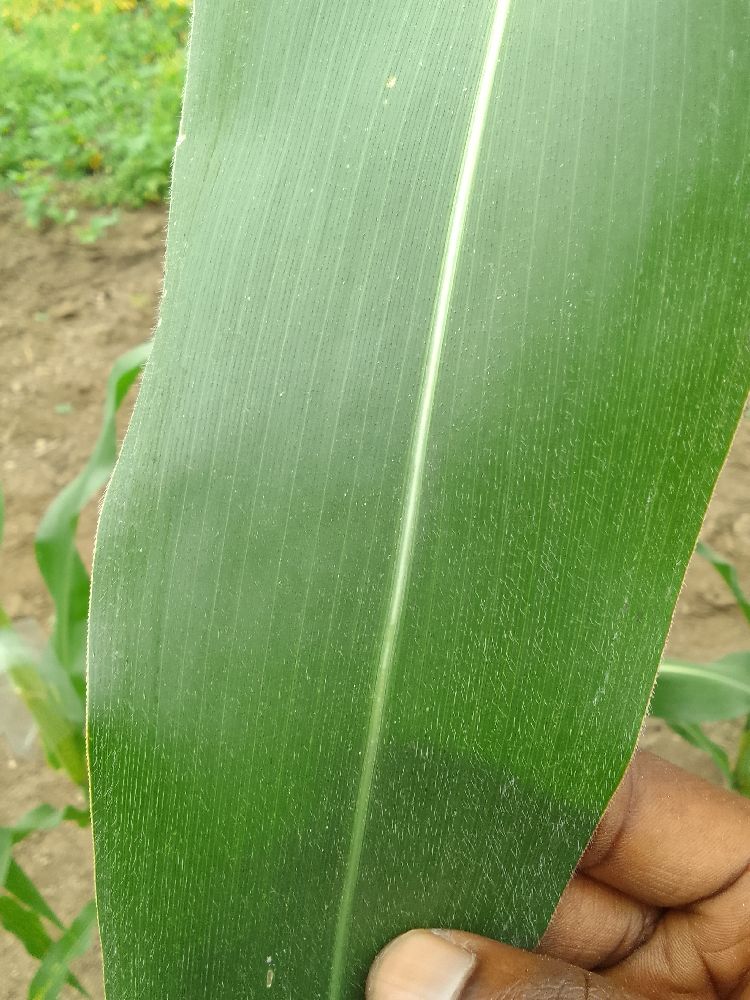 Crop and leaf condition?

maize, healthy
